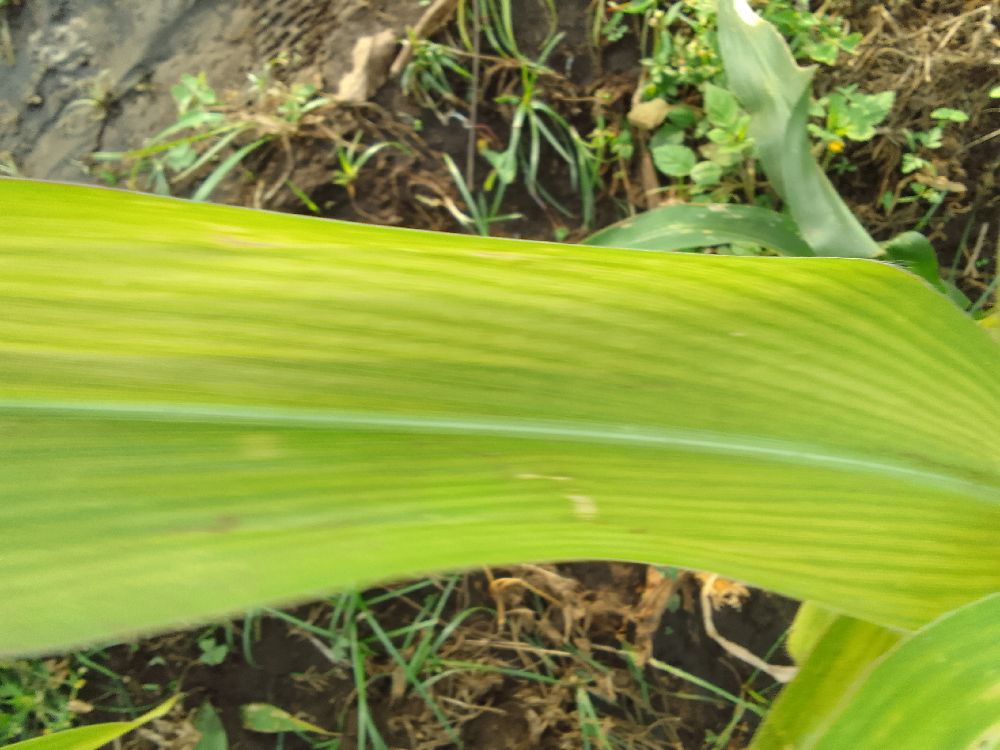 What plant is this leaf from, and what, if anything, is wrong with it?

maize, maize lethal necrosis
